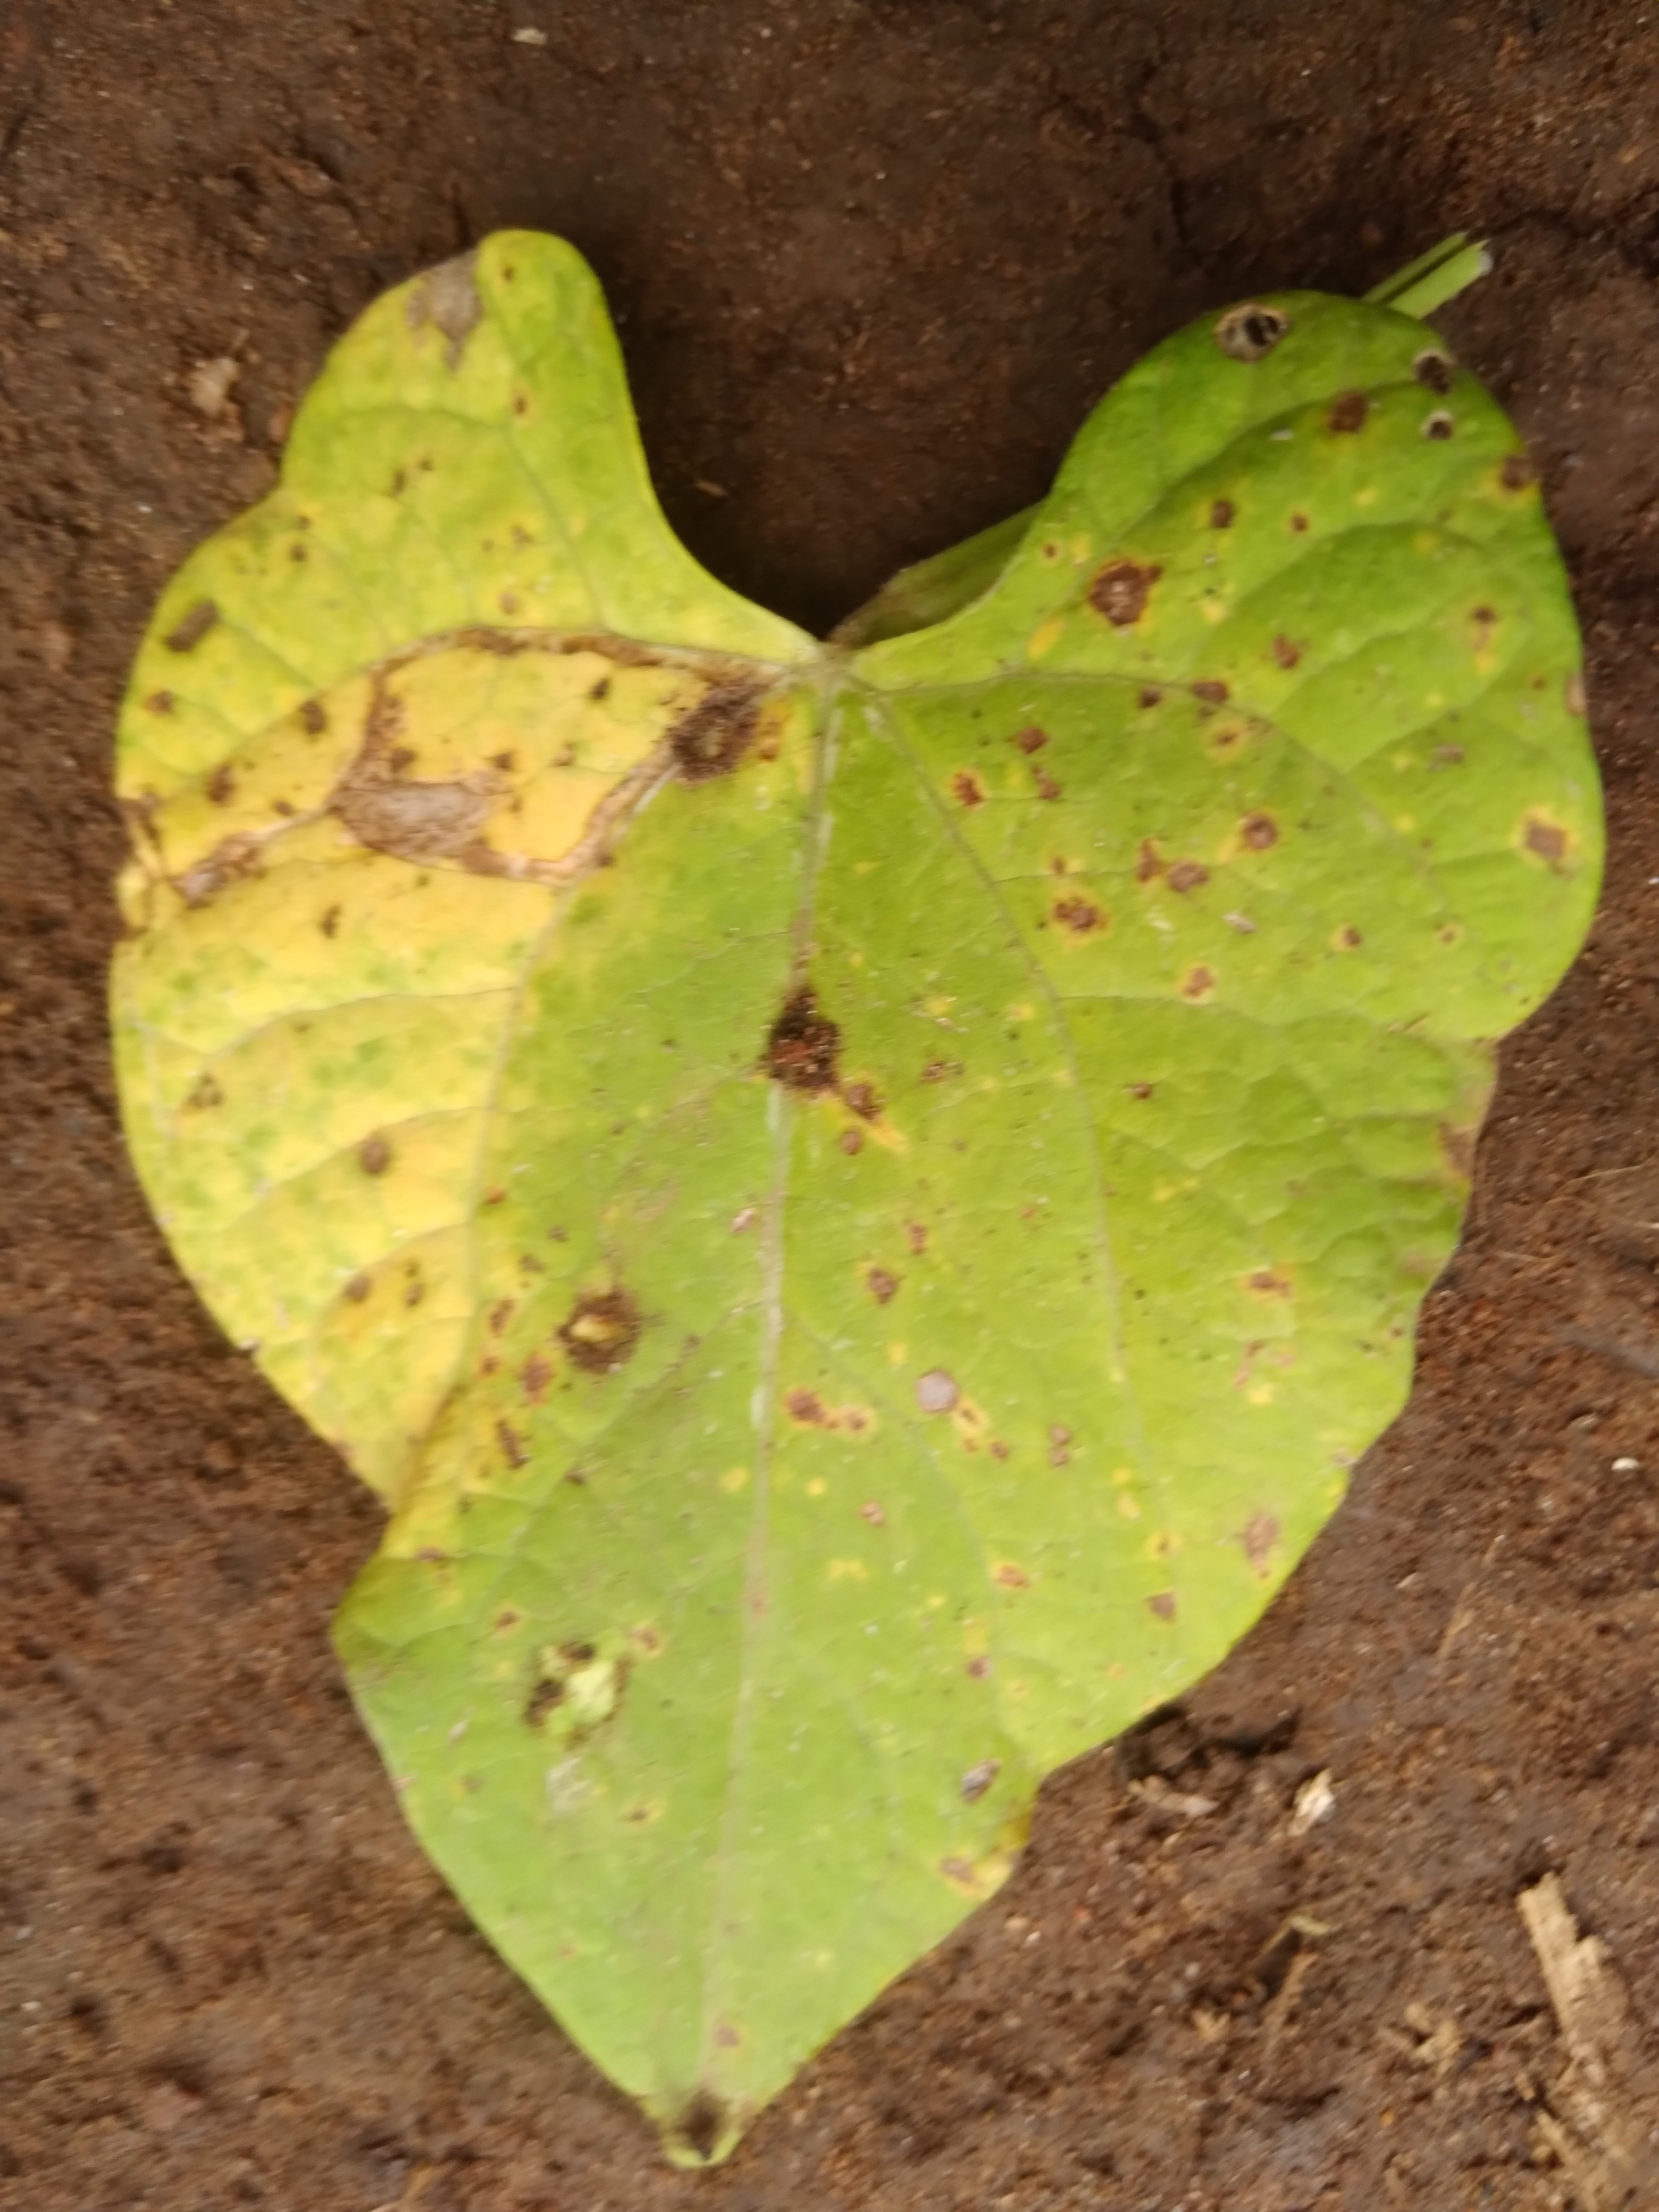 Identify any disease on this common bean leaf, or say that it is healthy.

rust
